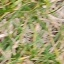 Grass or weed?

grass
